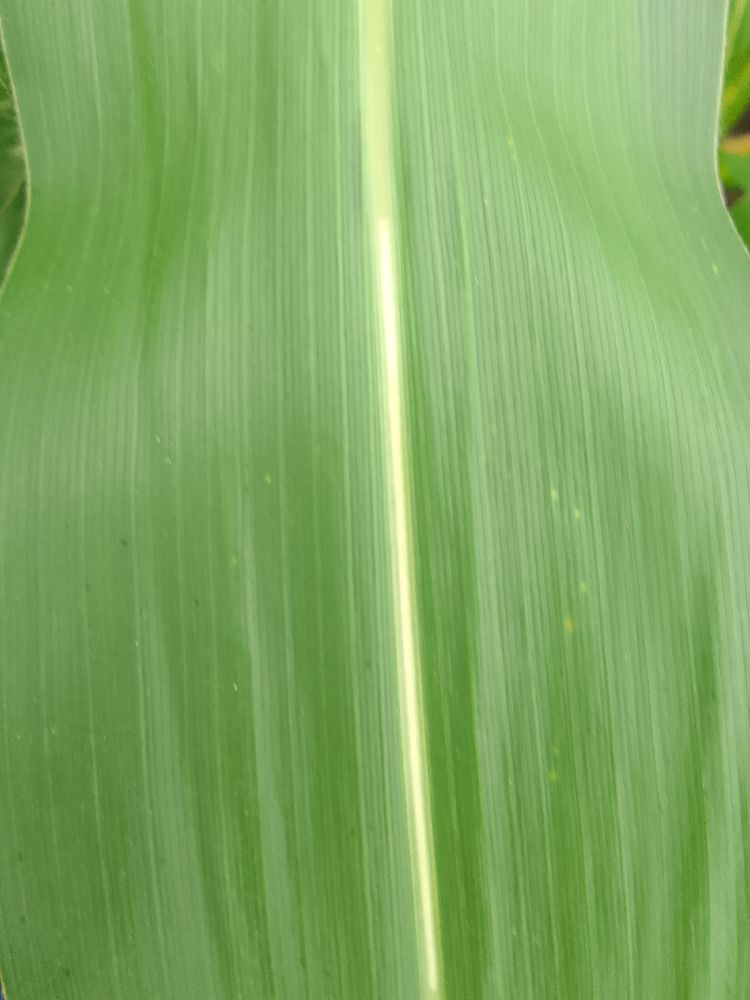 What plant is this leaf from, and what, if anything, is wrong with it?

maize, healthy
